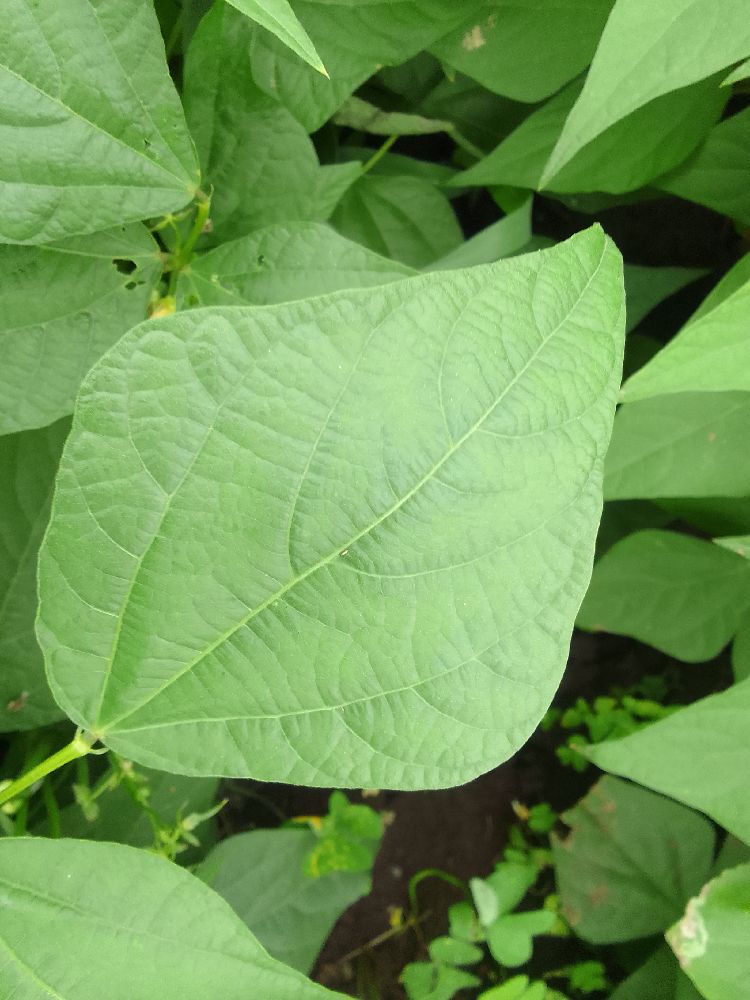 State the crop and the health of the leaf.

common bean, healthy
